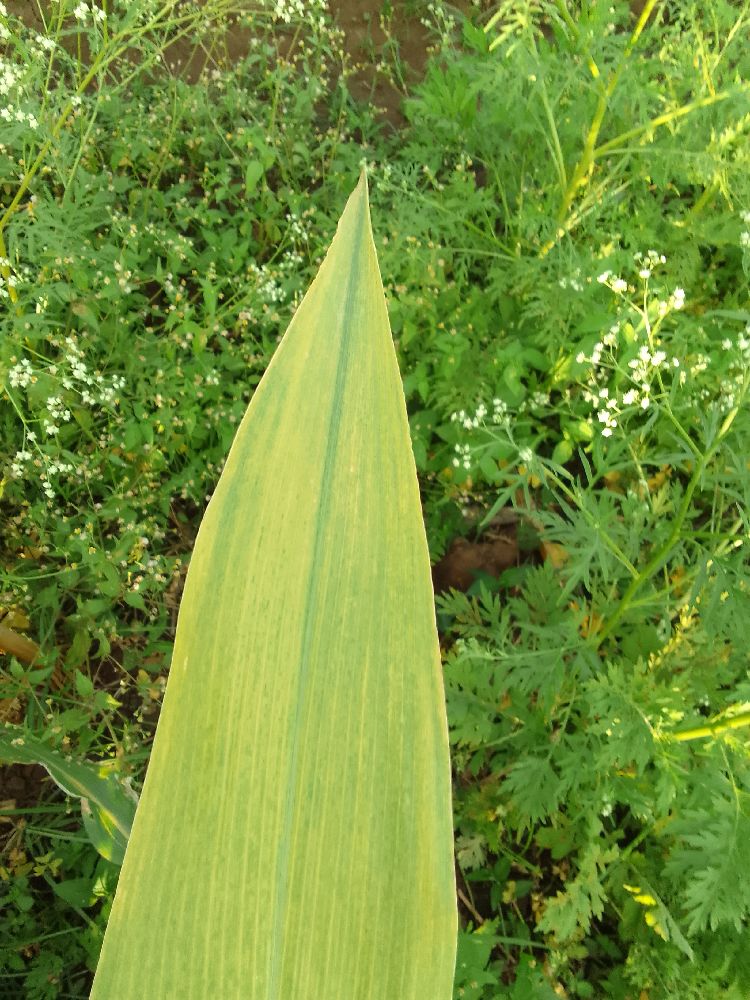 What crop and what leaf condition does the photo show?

maize, maize lethal necrosis
